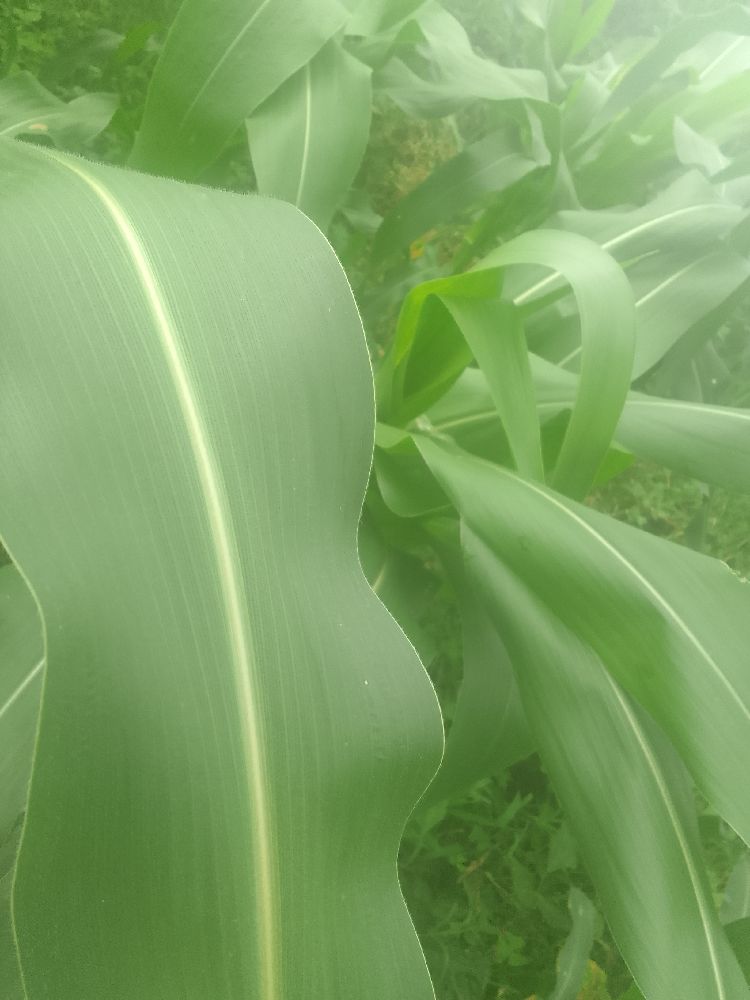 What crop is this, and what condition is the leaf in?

maize, healthy
